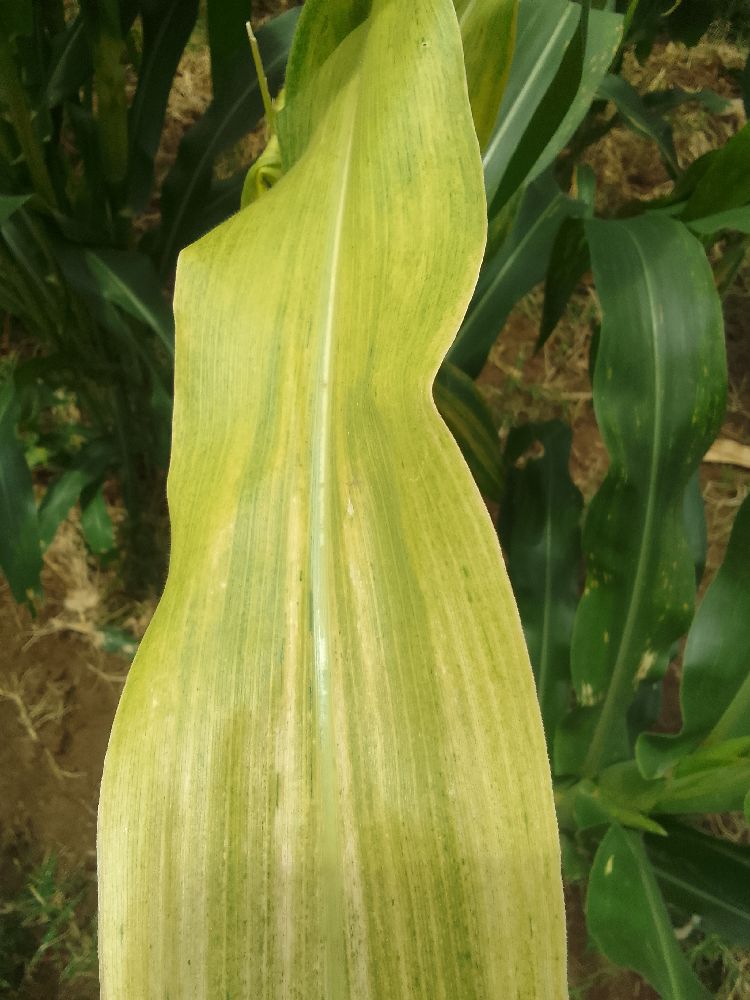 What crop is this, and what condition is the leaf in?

maize, maize lethal necrosis
